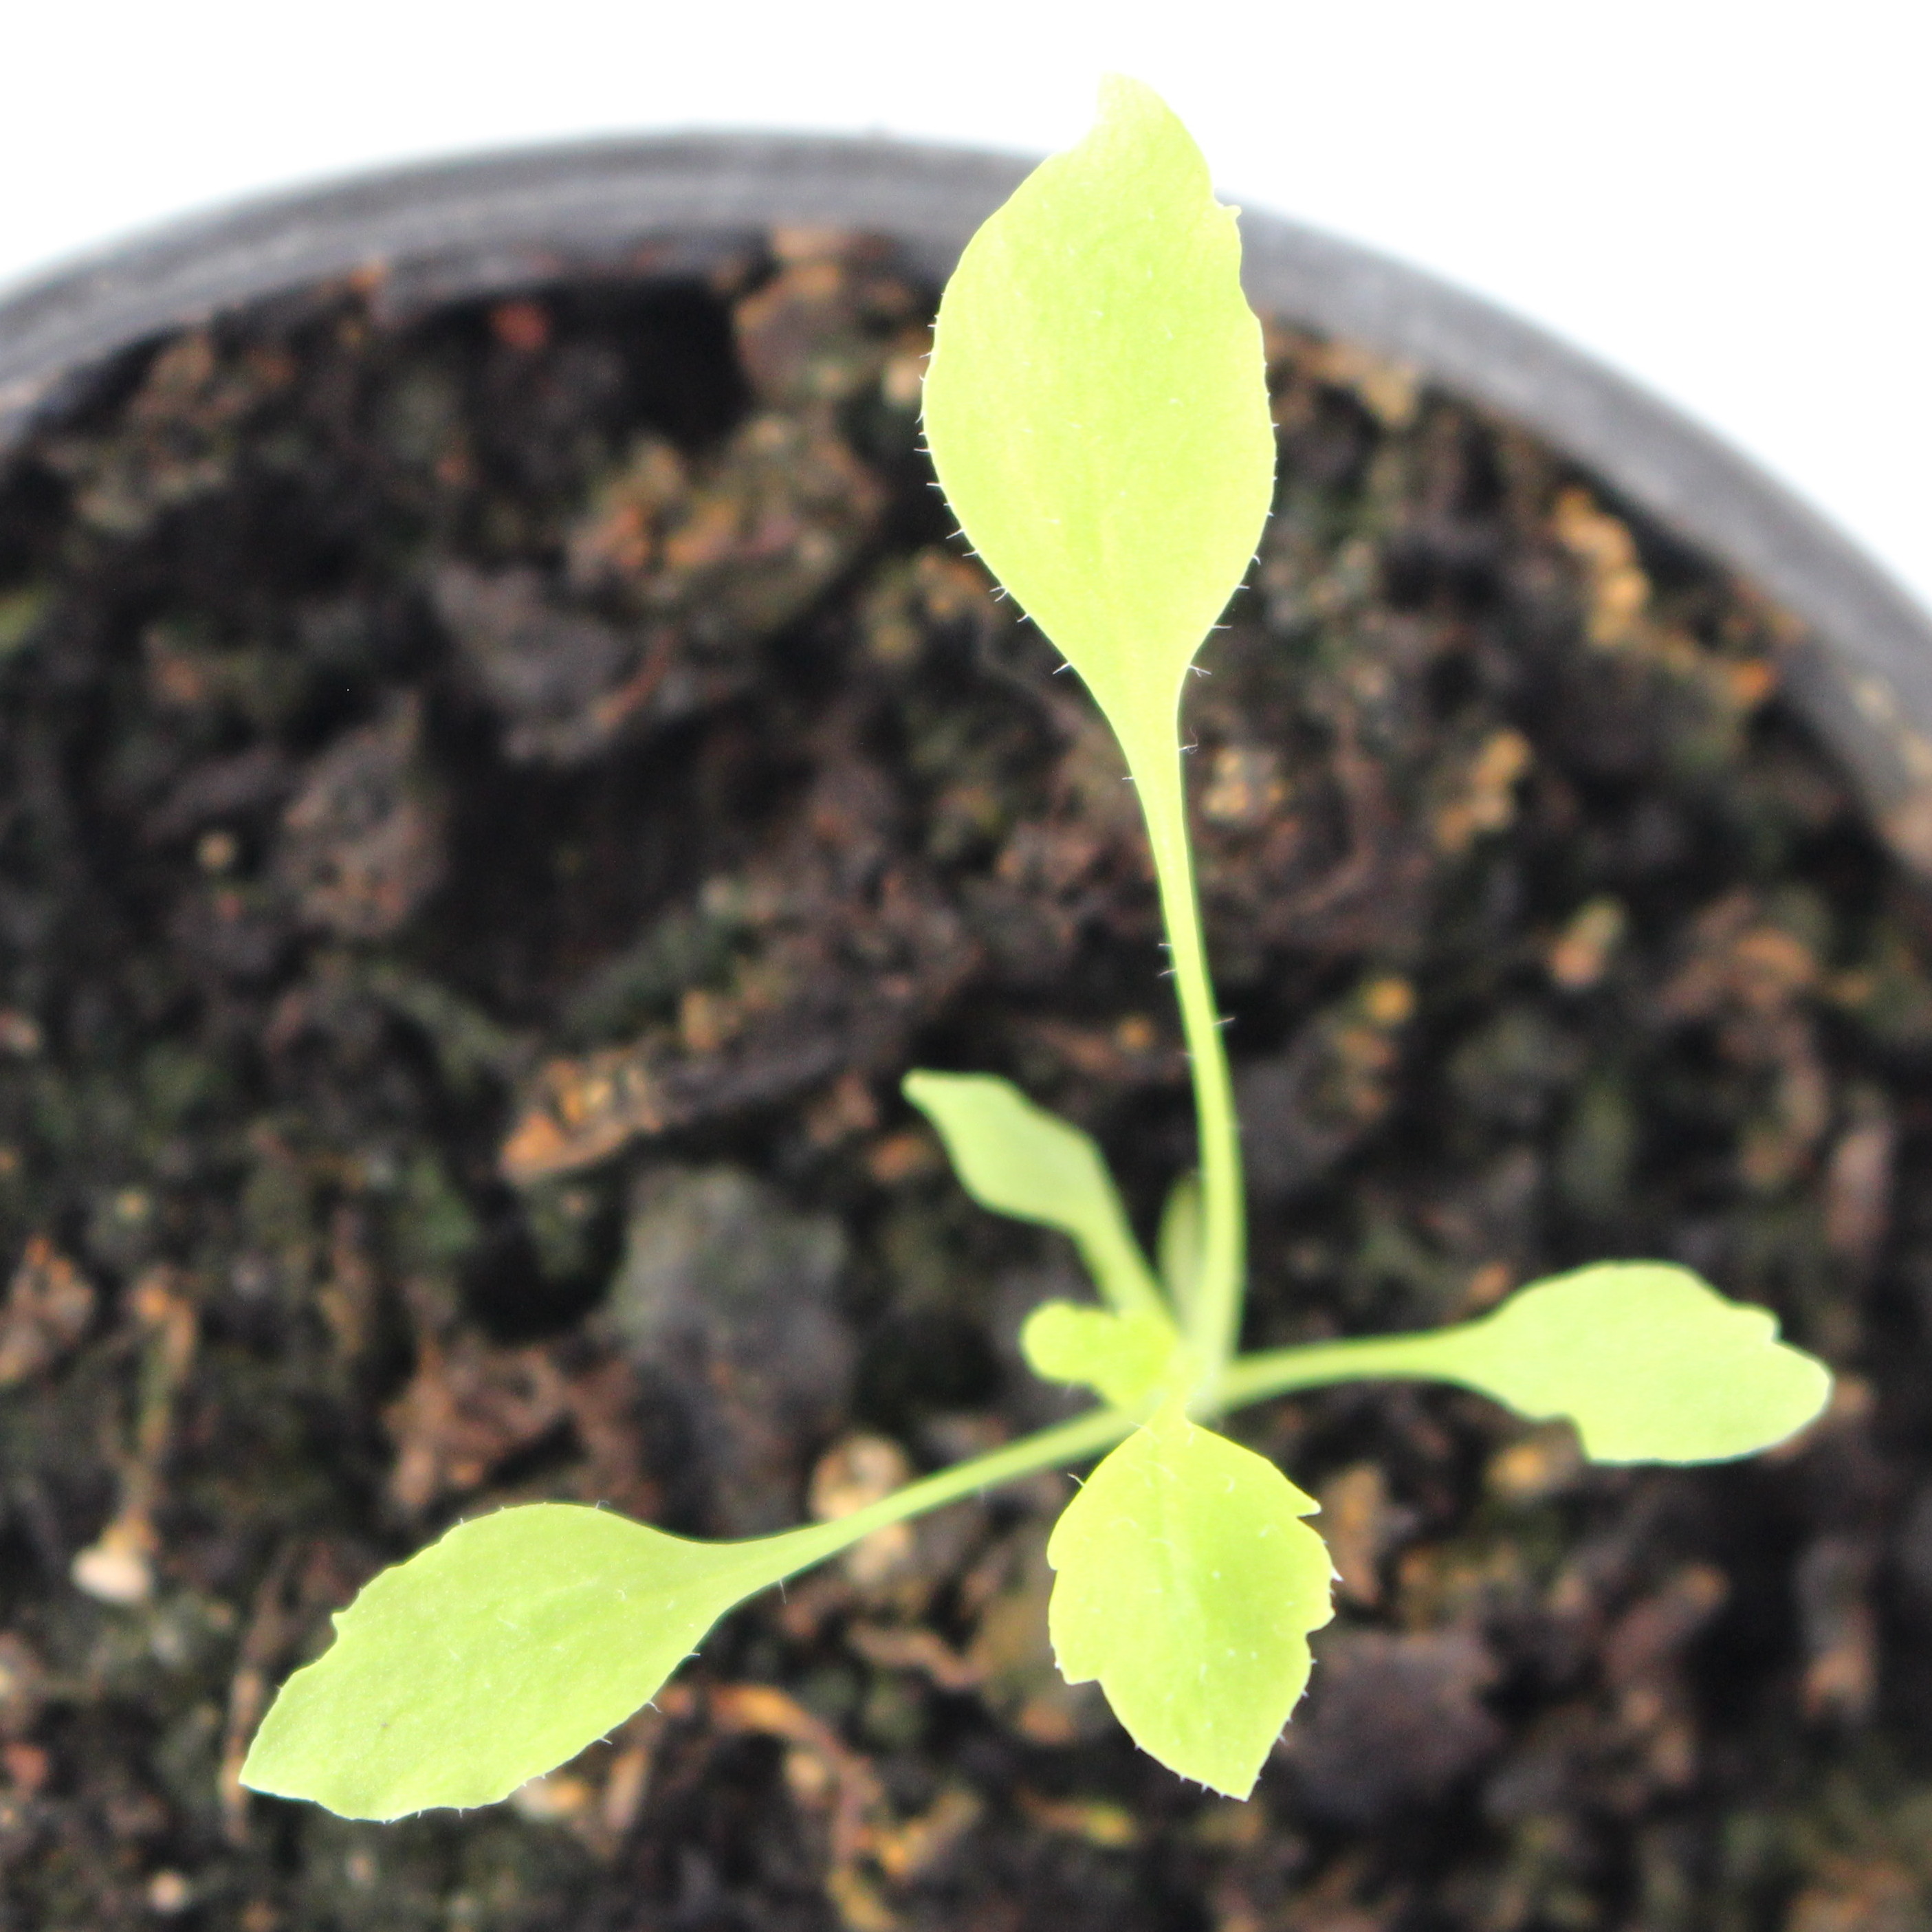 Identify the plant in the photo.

Papaver rhoeas
